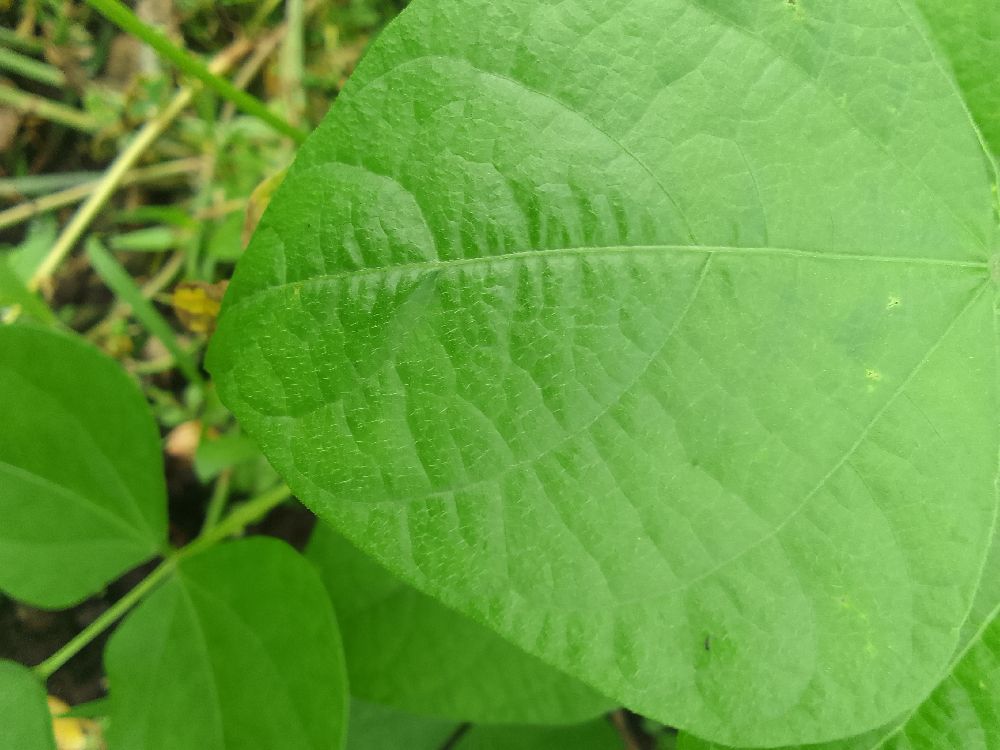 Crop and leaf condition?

common bean, healthy
